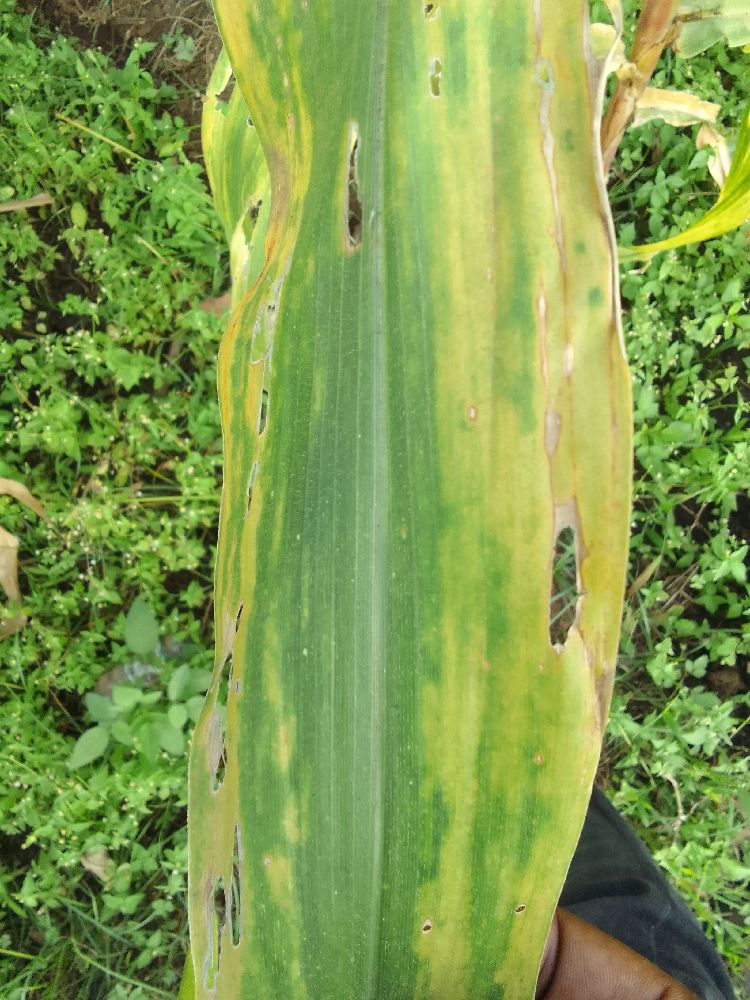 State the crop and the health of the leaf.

maize, maize lethal necrosis
